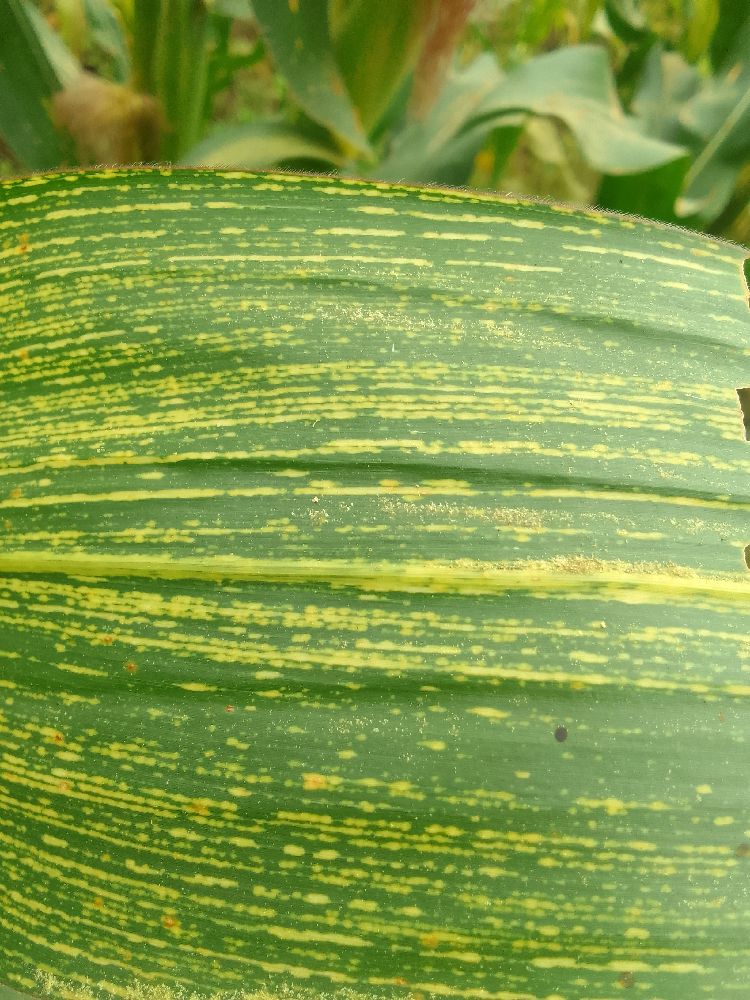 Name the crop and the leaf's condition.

maize, maize streak virus
